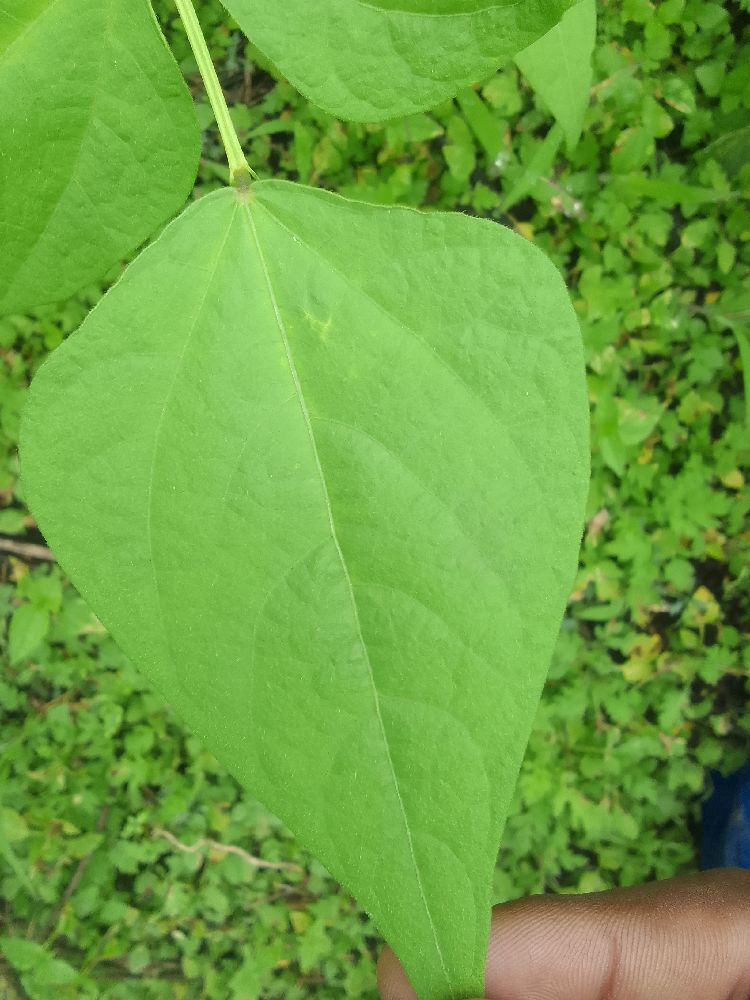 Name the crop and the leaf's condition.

common bean, healthy
